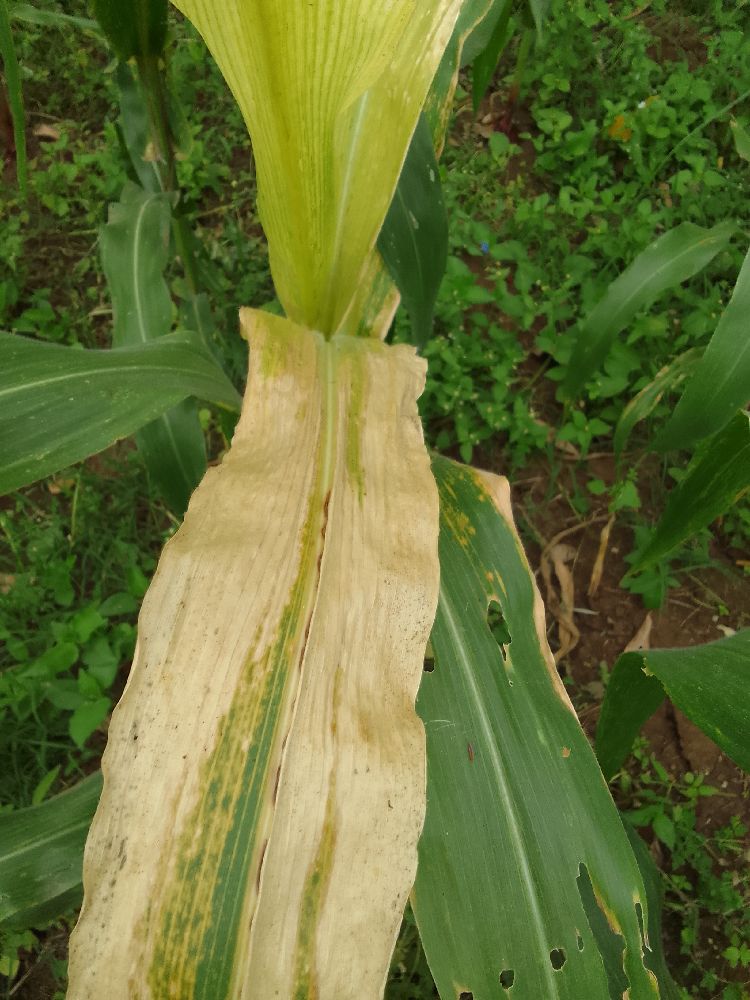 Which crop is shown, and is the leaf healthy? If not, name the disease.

maize, maize lethal necrosis
